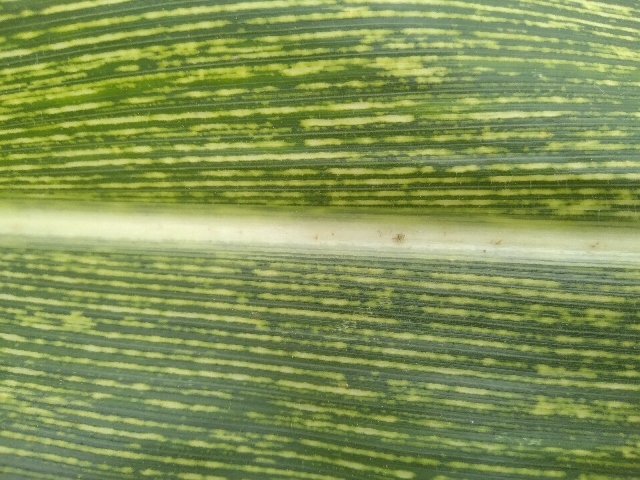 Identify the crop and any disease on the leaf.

maize, maize streak virus
